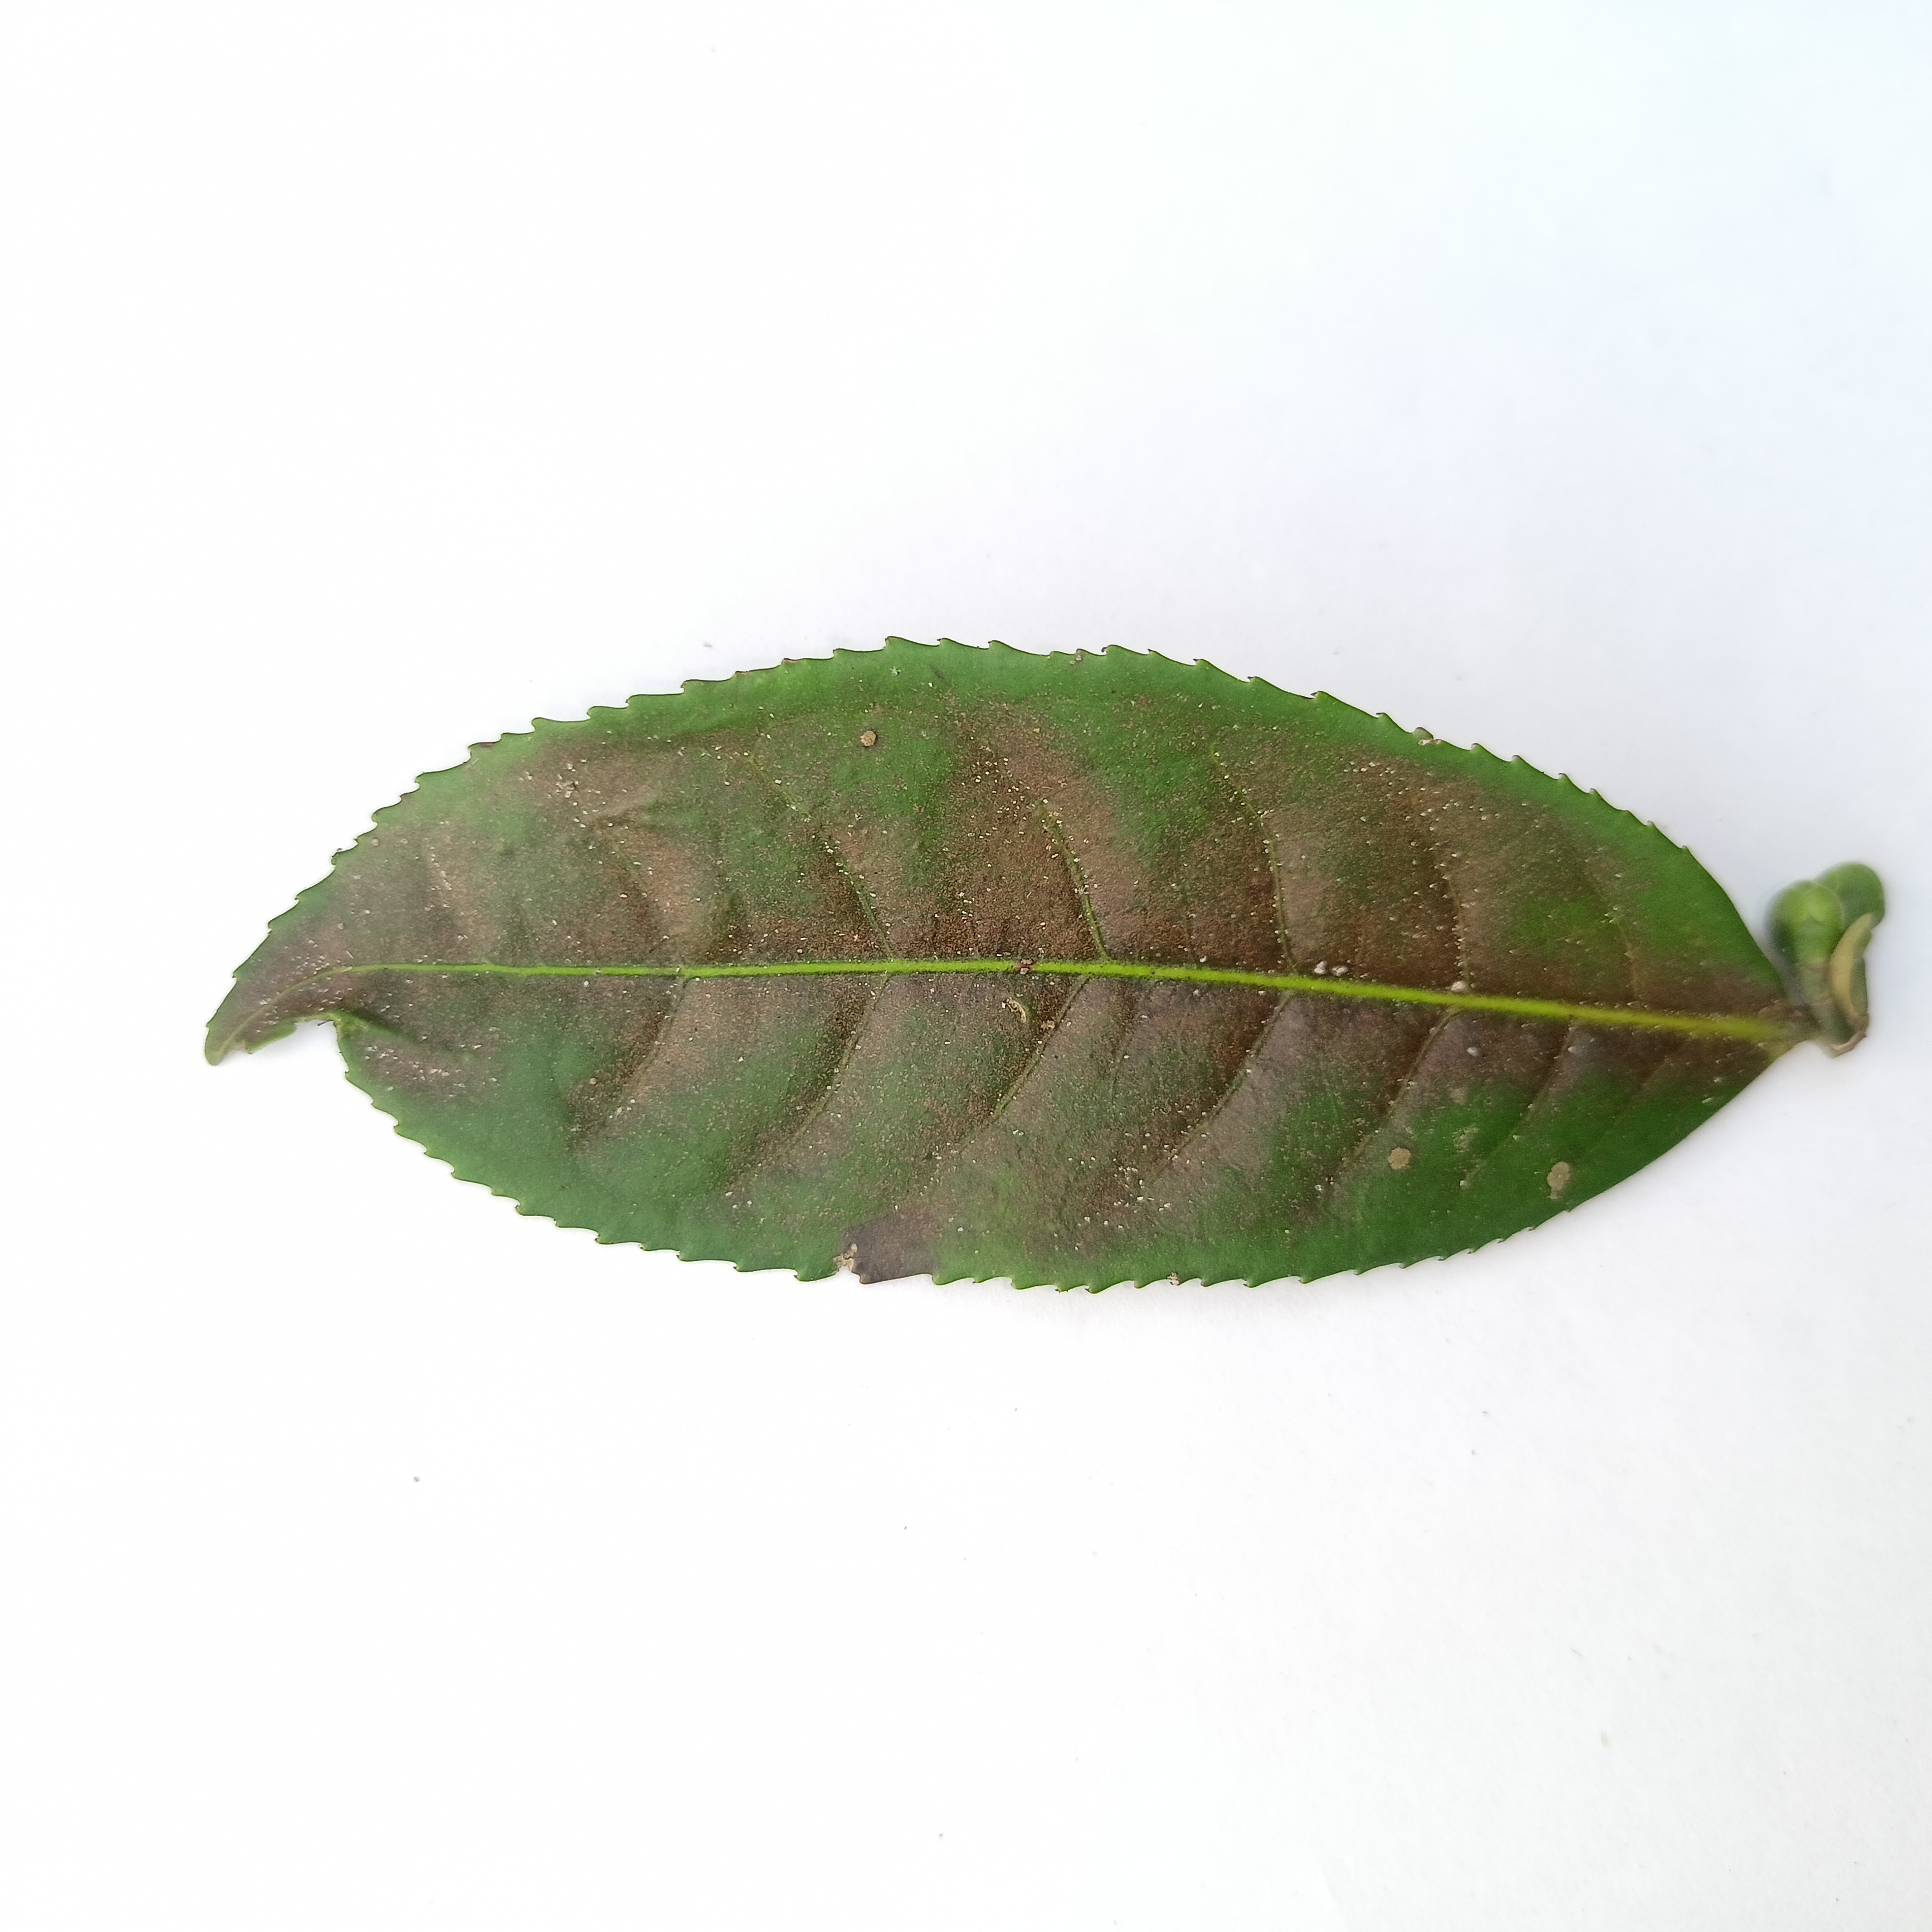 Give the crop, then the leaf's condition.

tea, red rust
